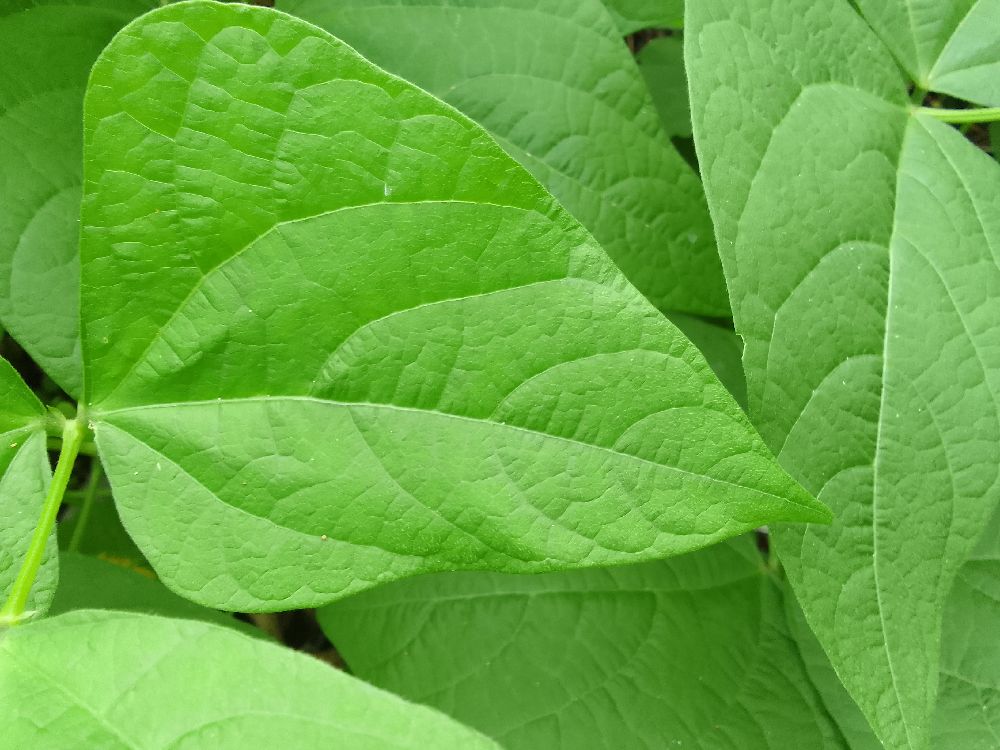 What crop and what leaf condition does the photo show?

common bean, healthy
